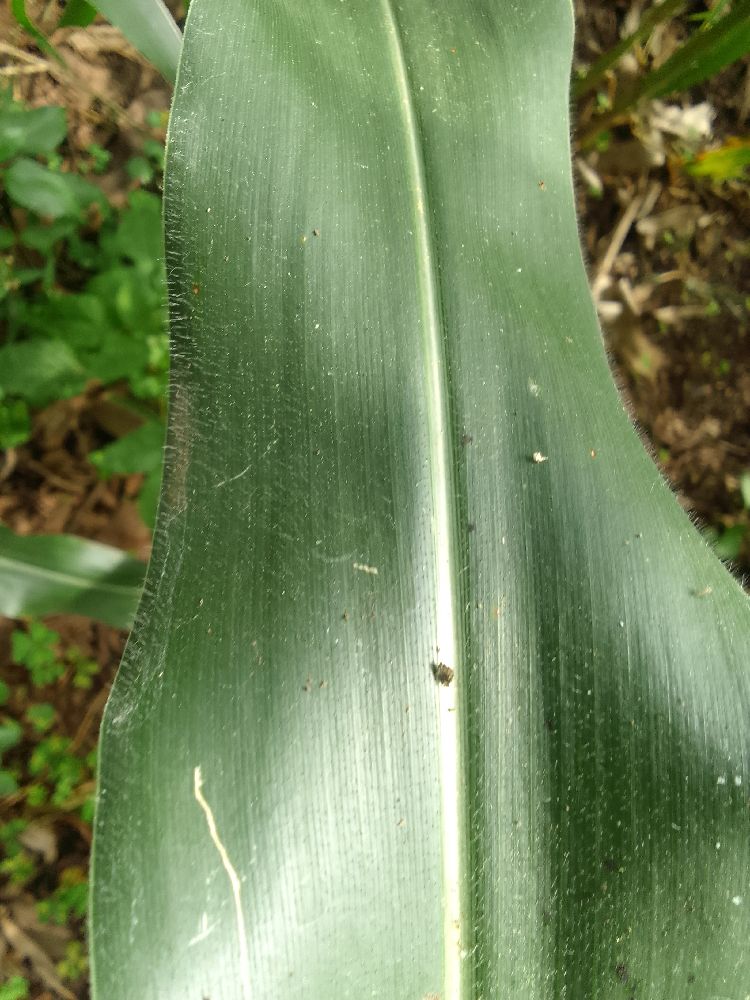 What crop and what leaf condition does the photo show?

maize, healthy
